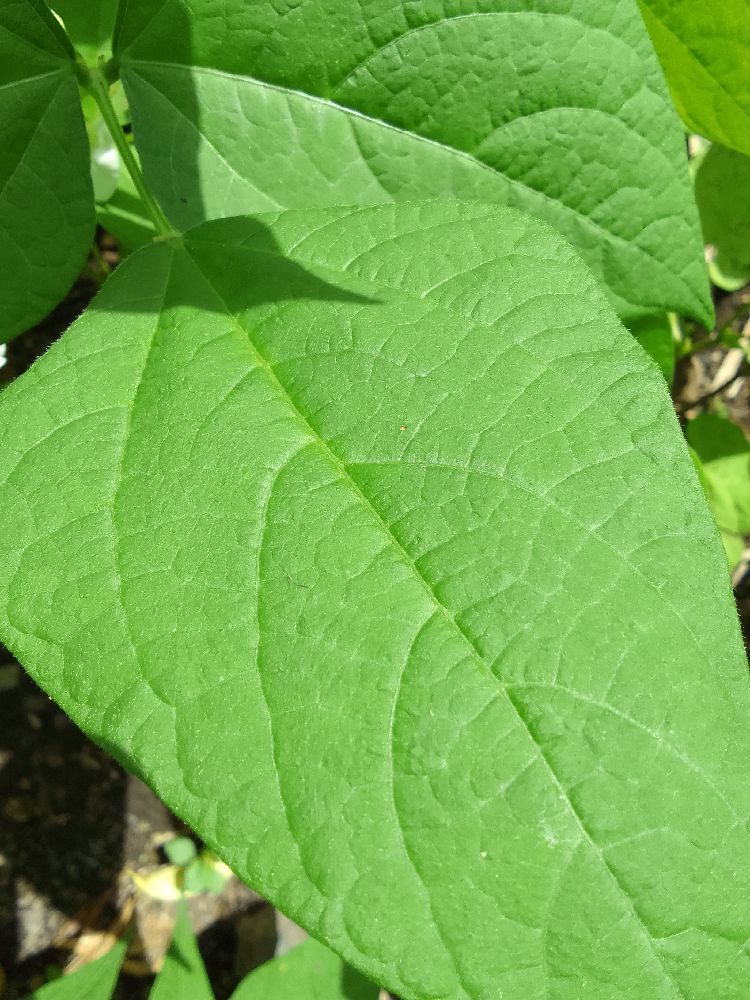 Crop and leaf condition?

common bean, healthy
